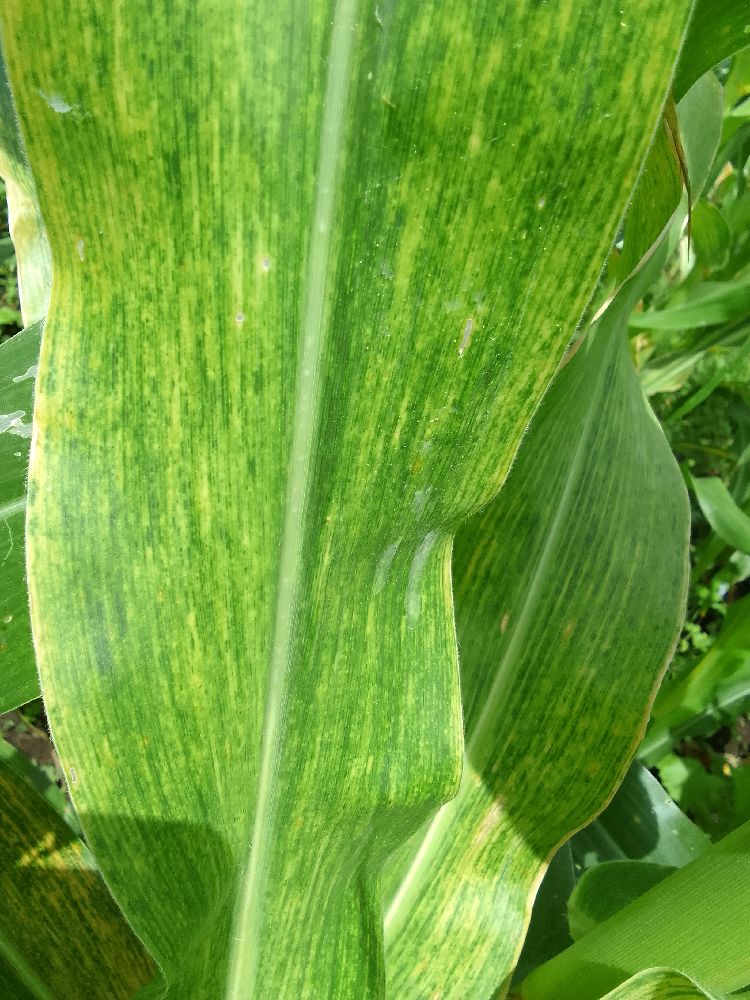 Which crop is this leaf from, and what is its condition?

maize, maize lethal necrosis
